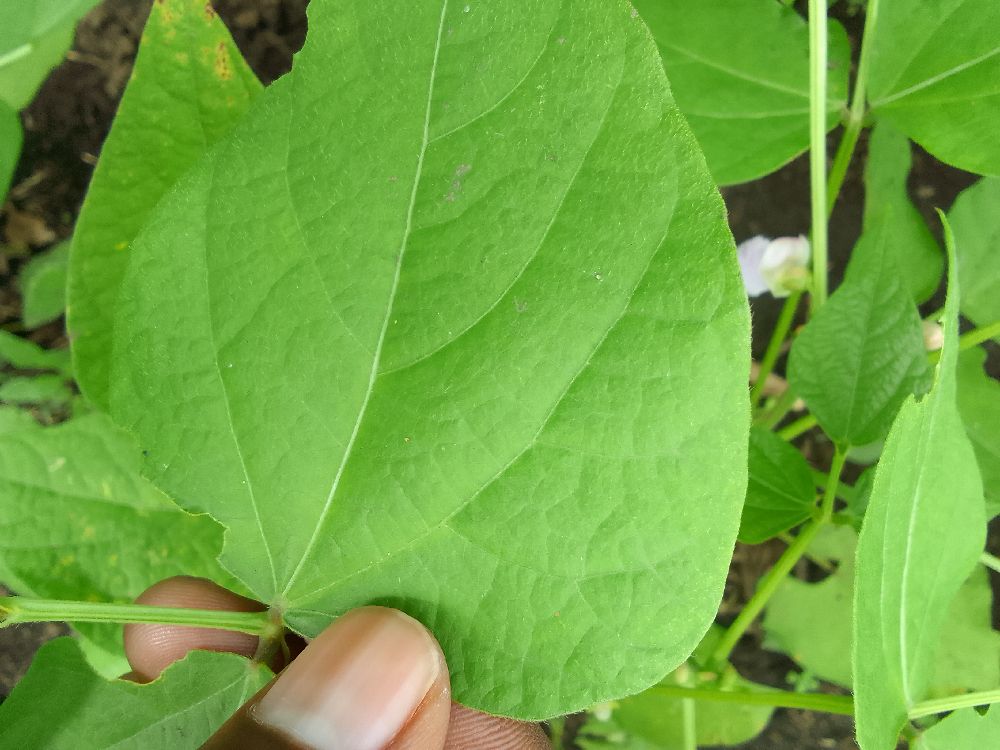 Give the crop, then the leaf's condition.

common bean, healthy
